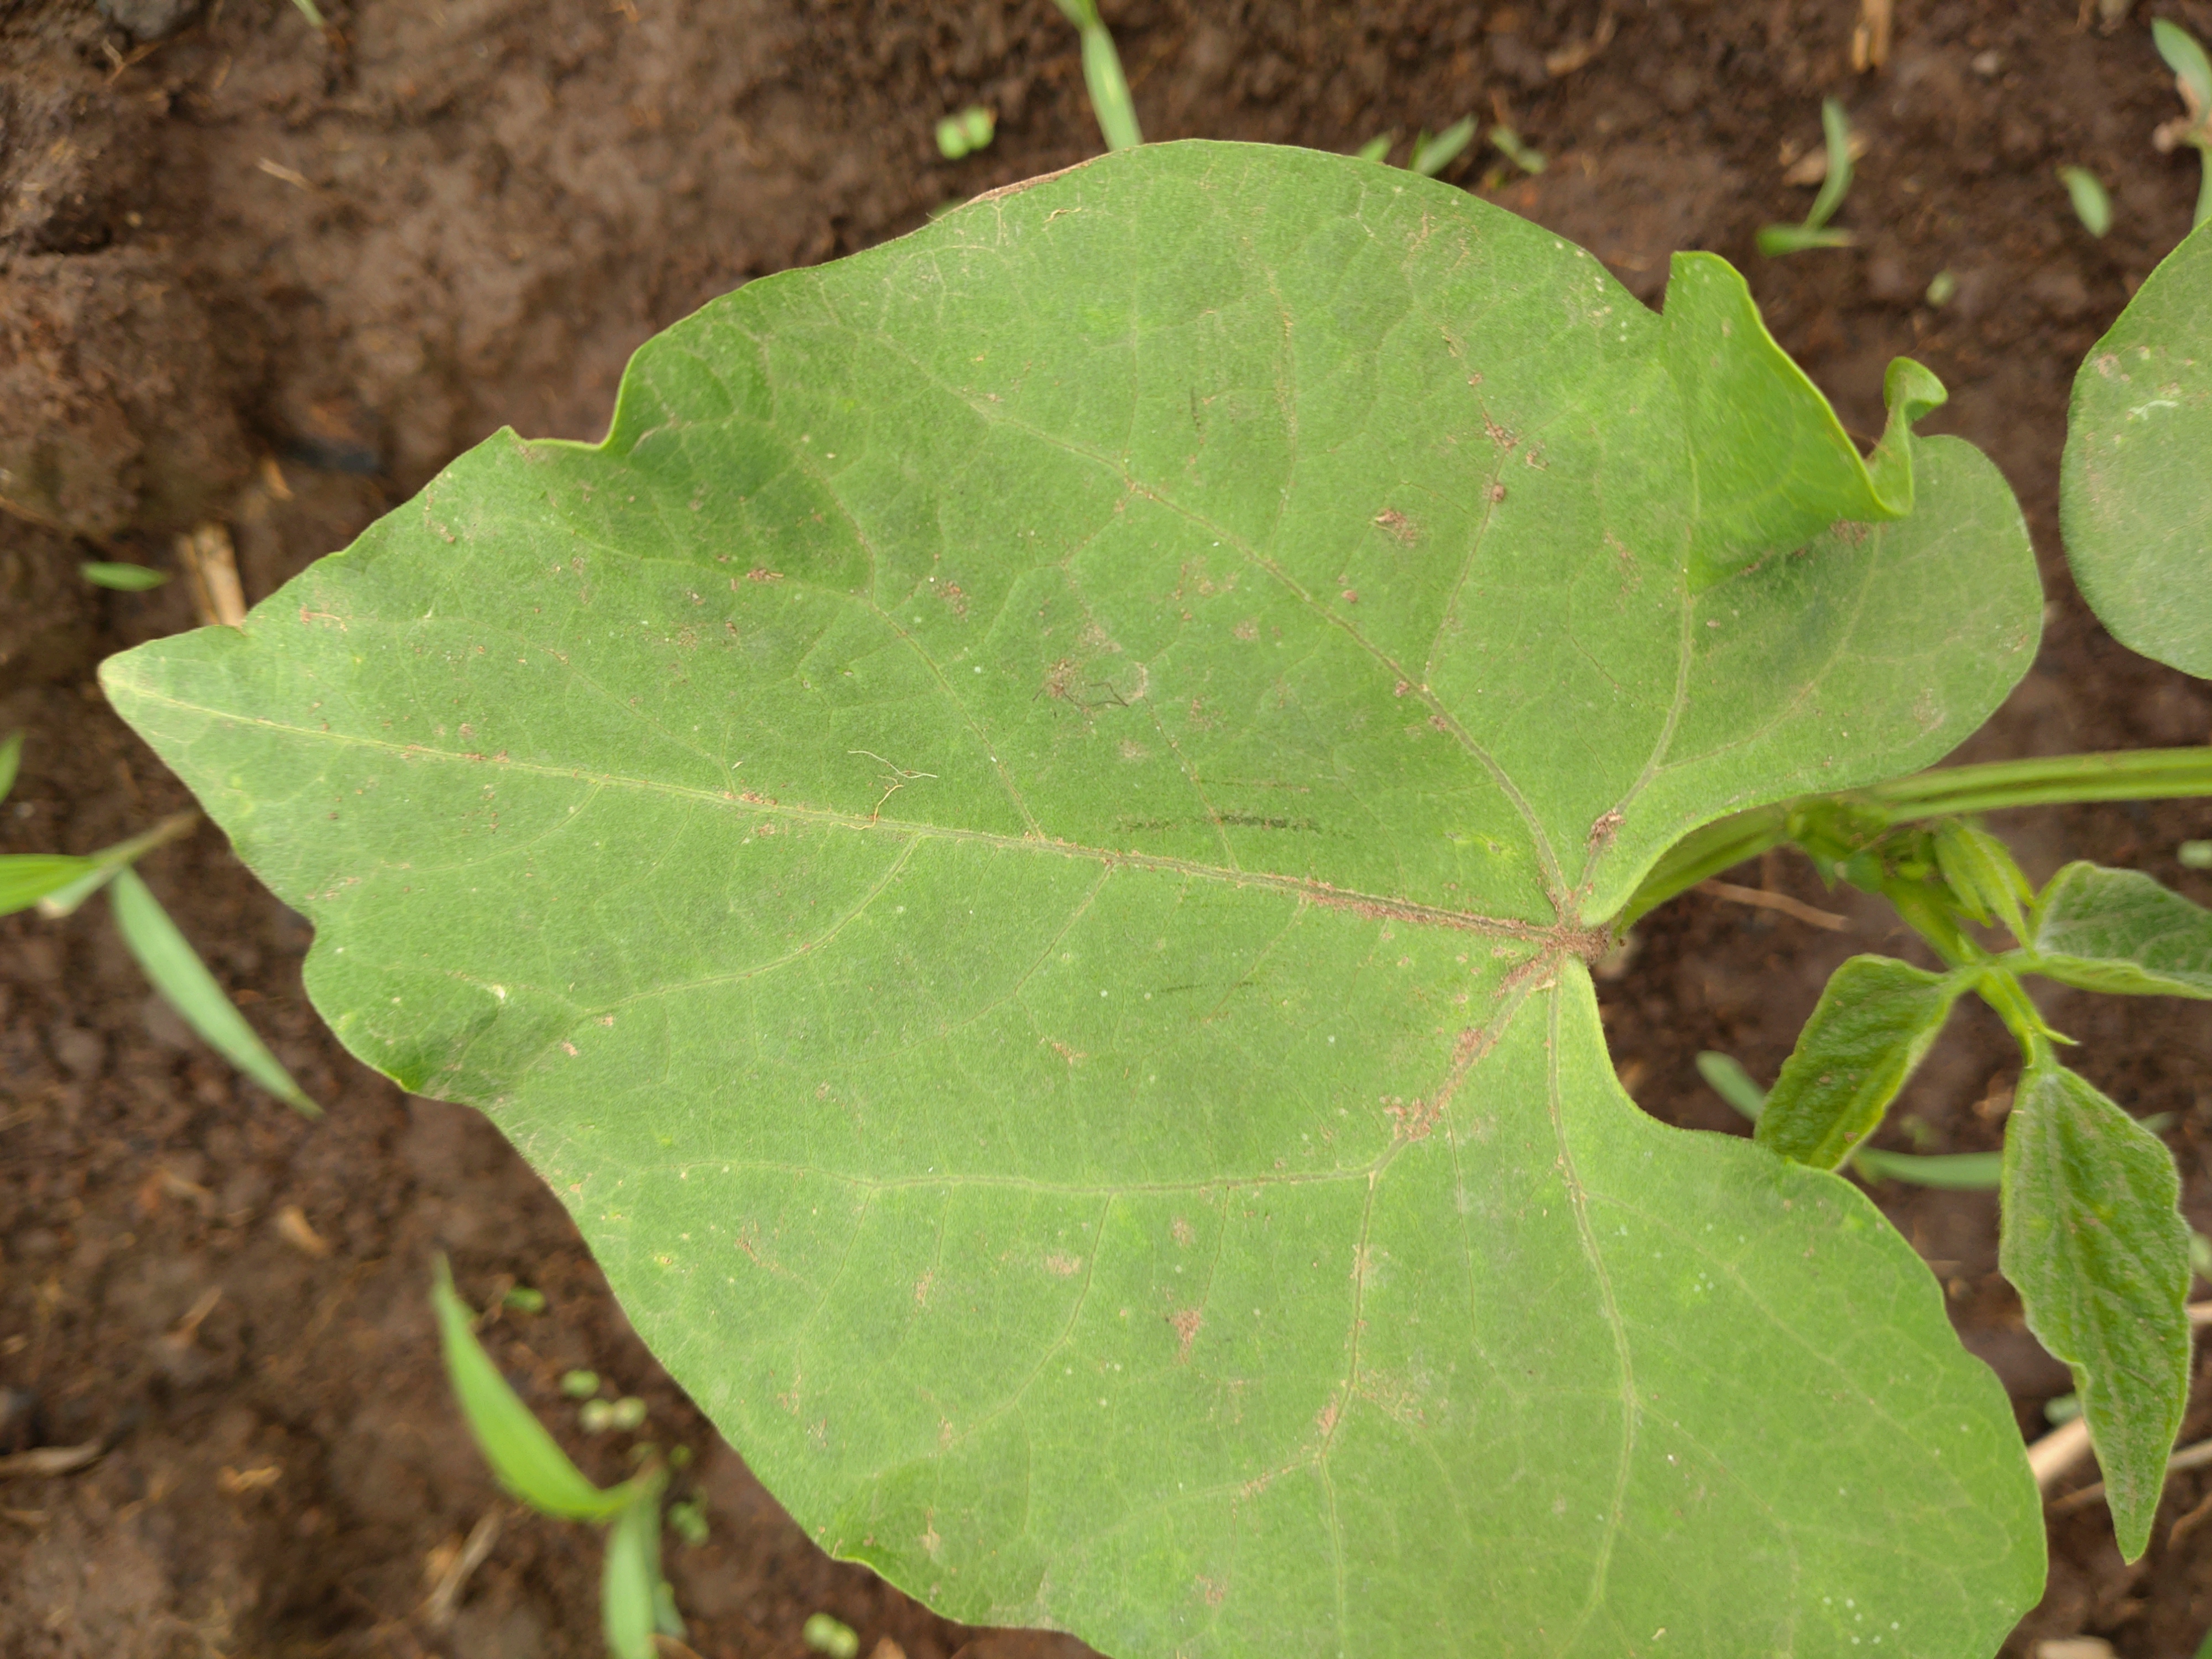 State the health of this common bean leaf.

healthy
